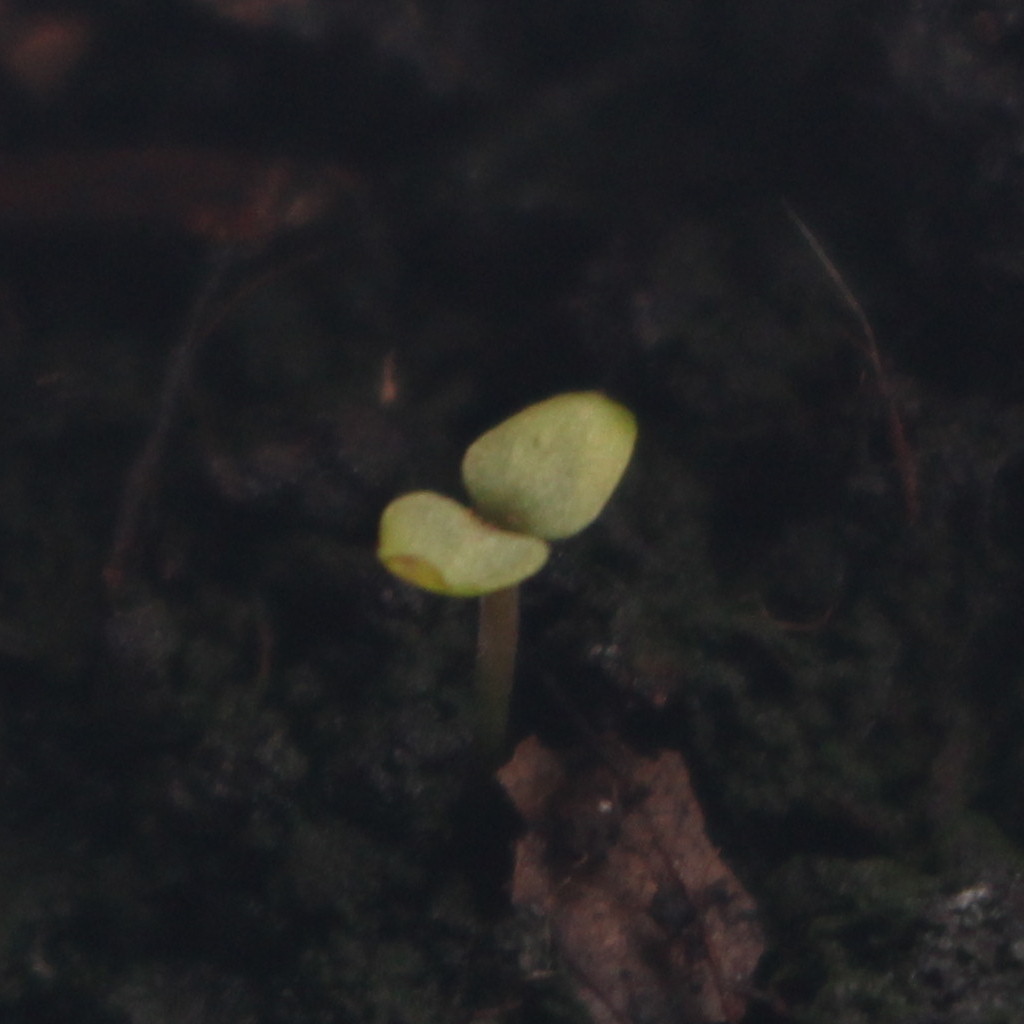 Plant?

Veronica persica
